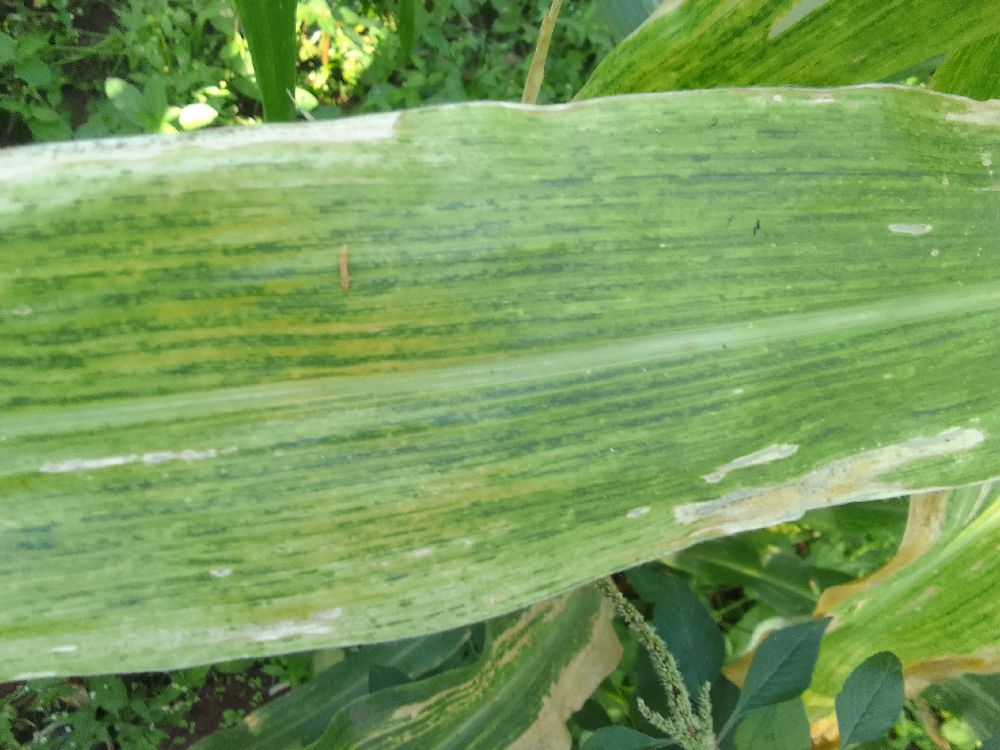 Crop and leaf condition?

maize, maize lethal necrosis
